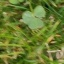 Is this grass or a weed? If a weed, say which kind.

unstructured weed
